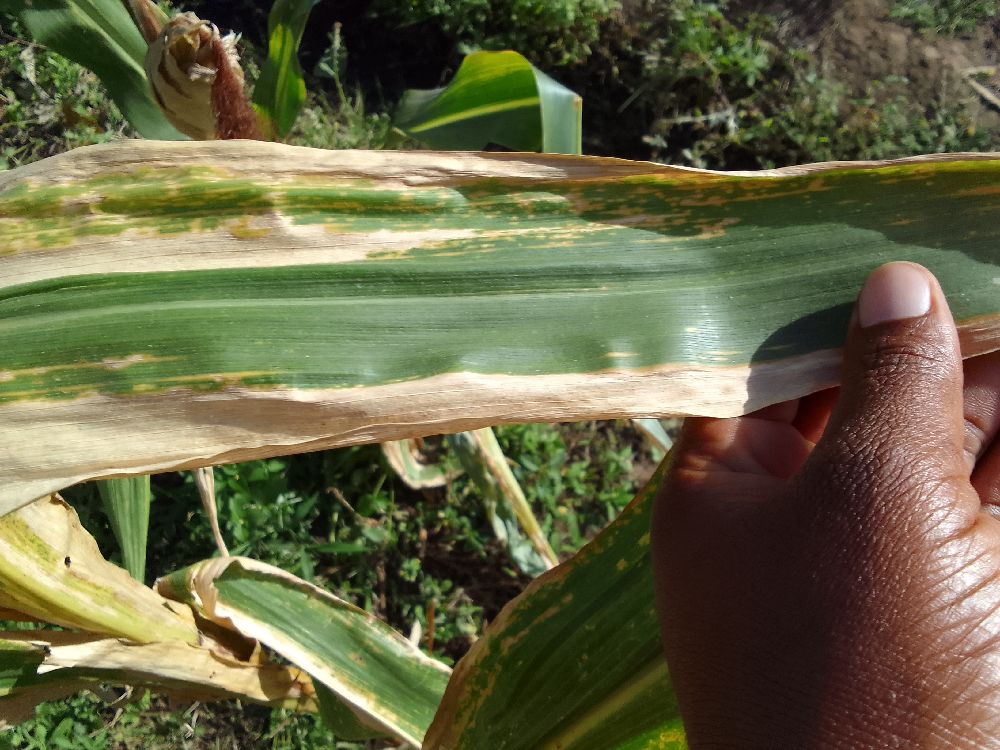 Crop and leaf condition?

maize, maize lethal necrosis
